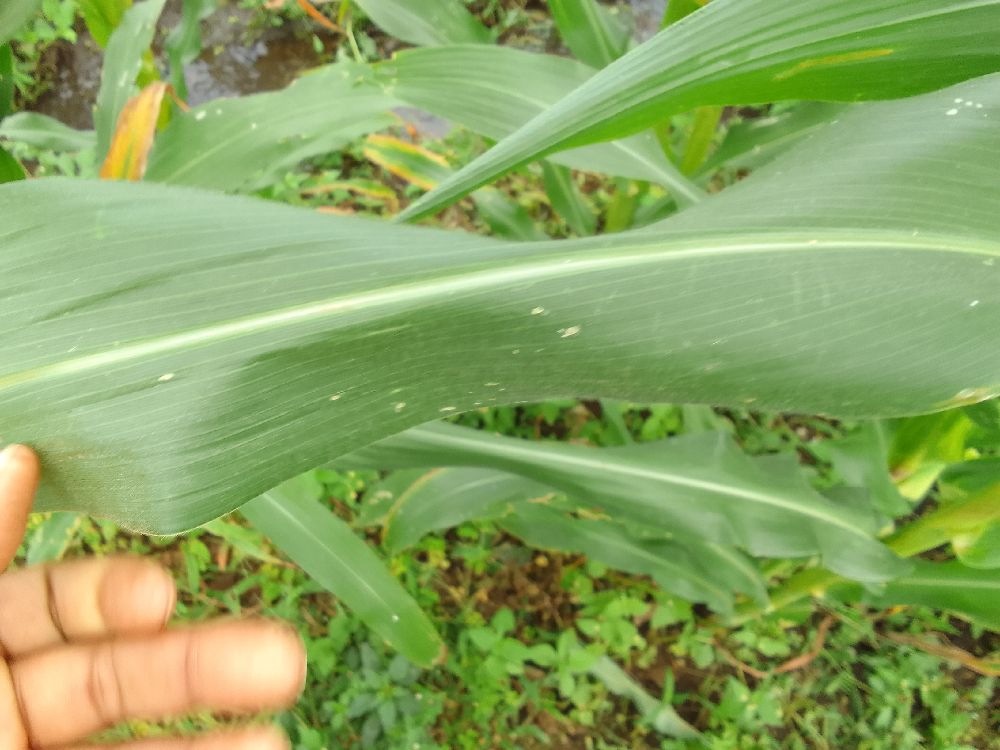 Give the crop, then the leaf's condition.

maize, healthy
